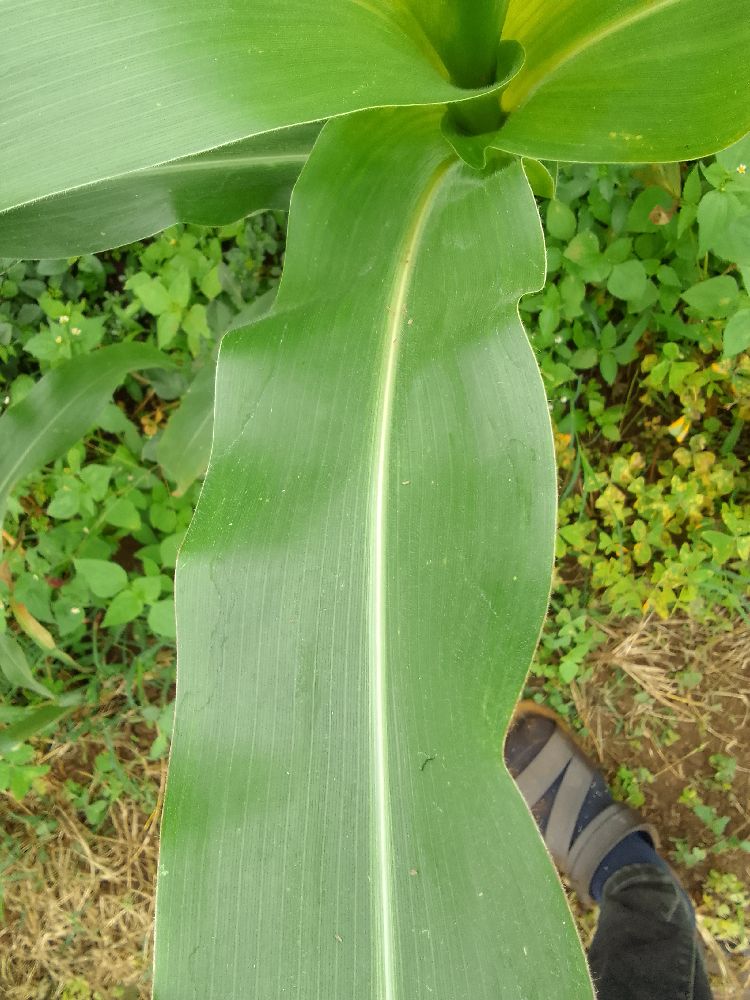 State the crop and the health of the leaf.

maize, healthy
